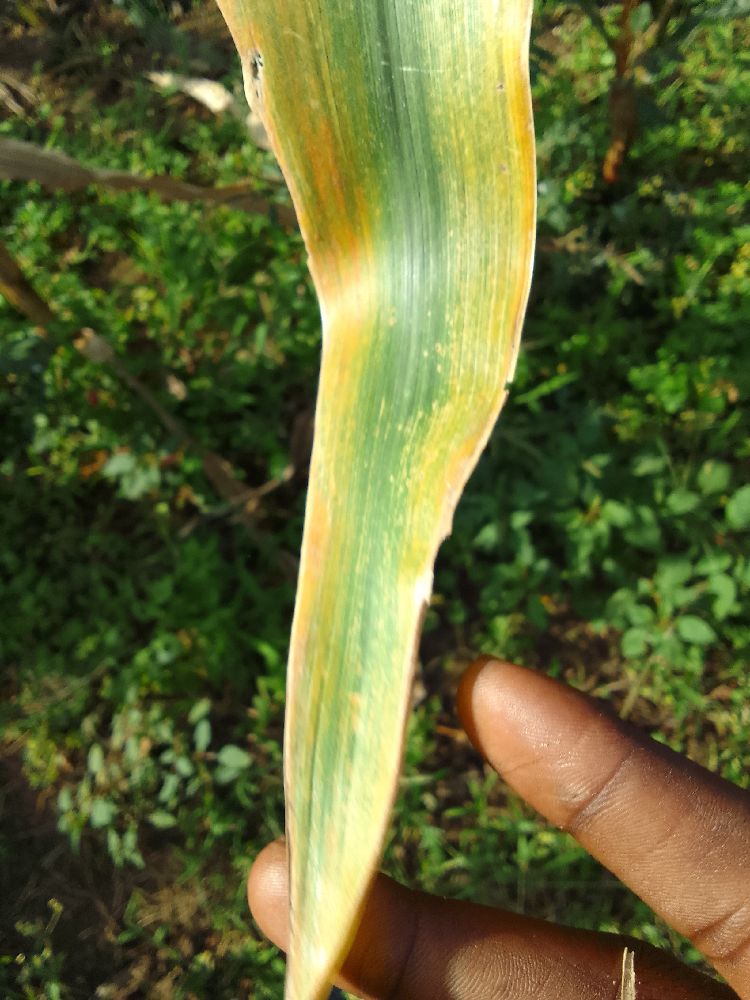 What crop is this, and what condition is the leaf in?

maize, maize lethal necrosis
